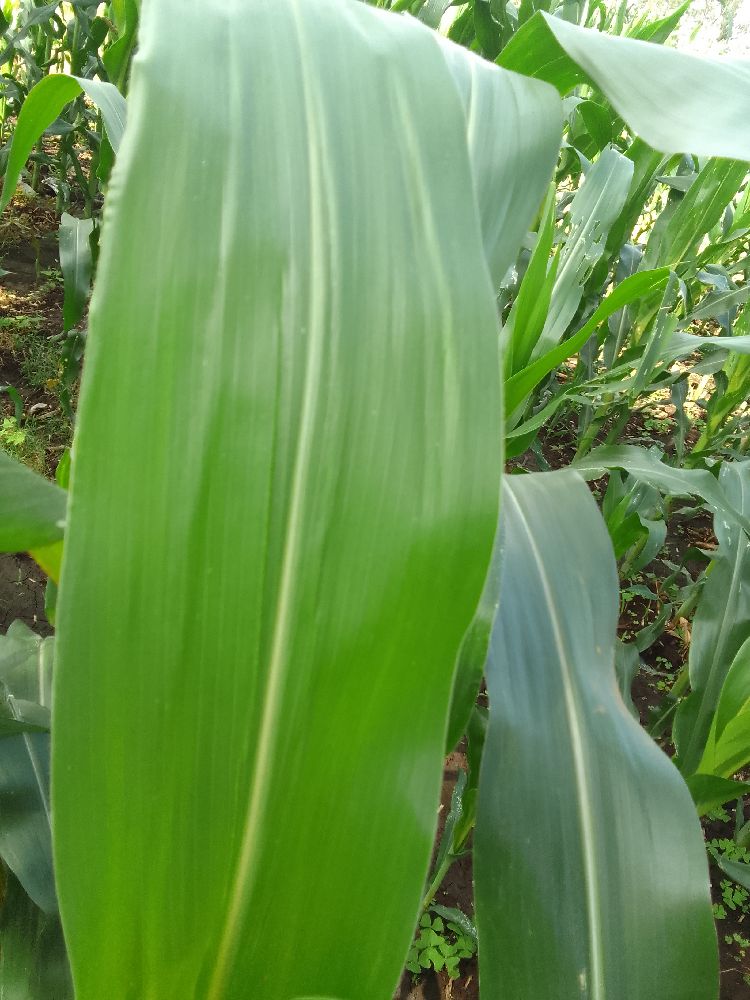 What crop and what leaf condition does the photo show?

maize, healthy
